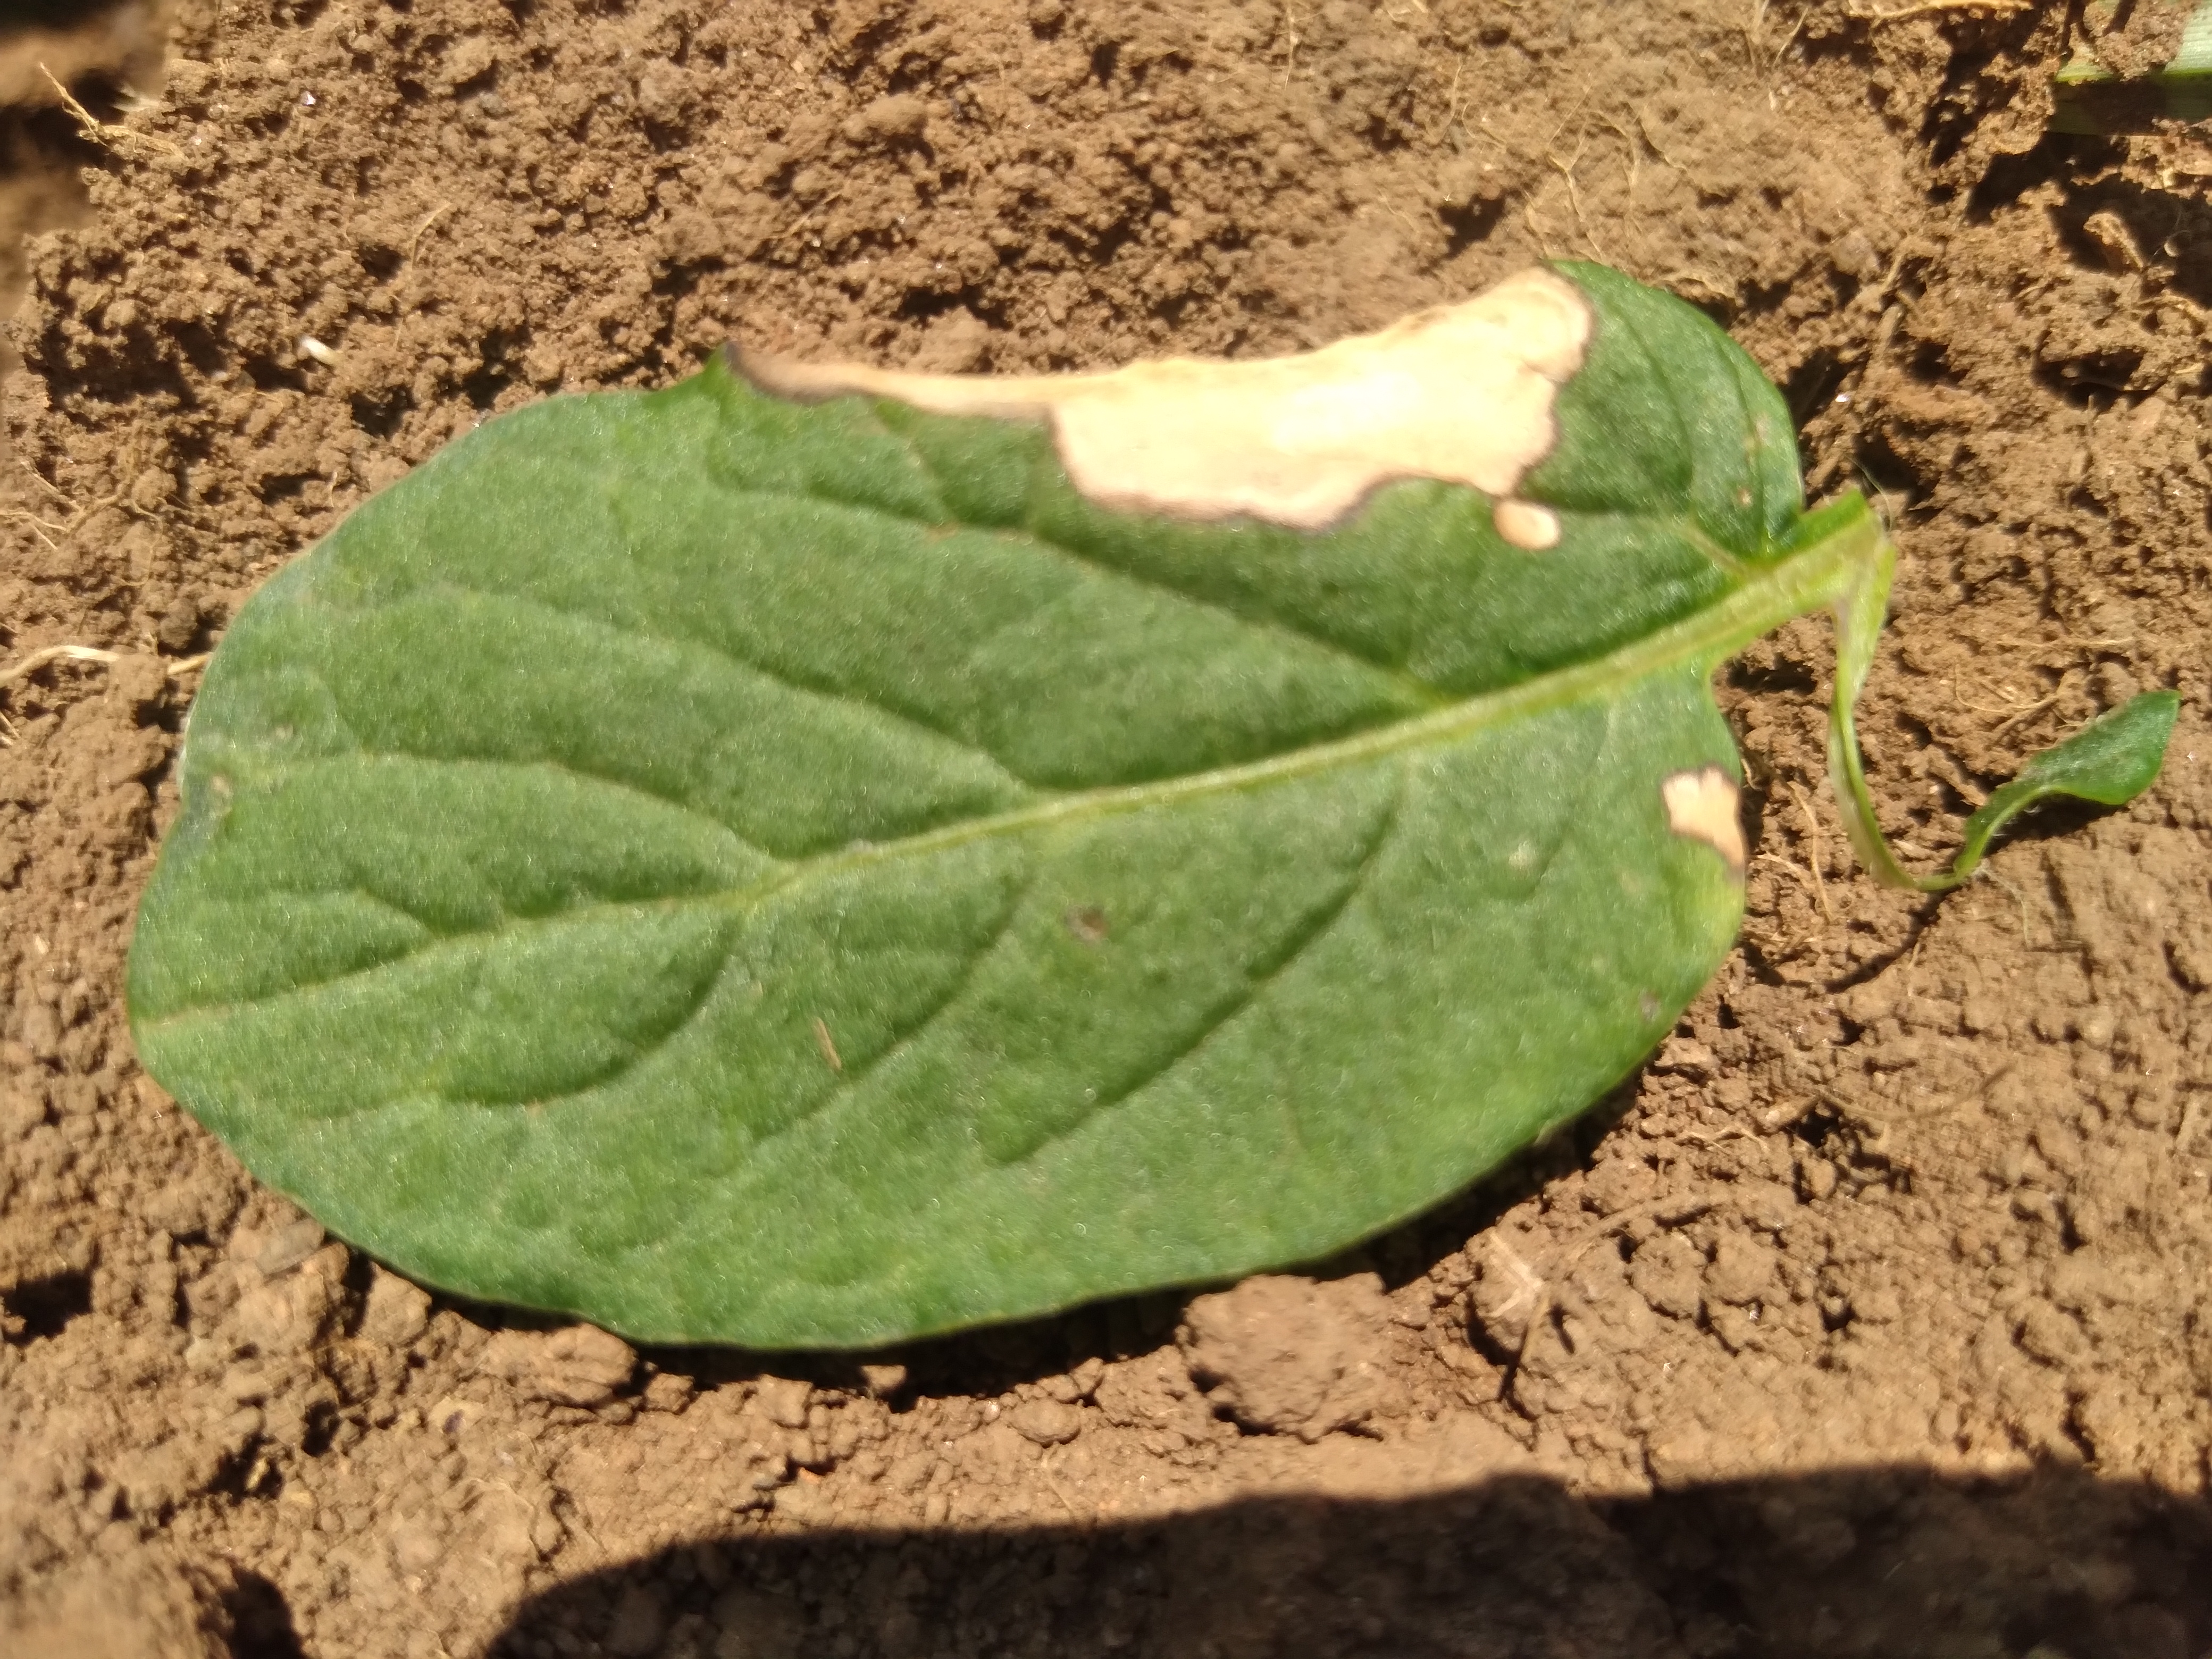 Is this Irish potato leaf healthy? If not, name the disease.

early blight
